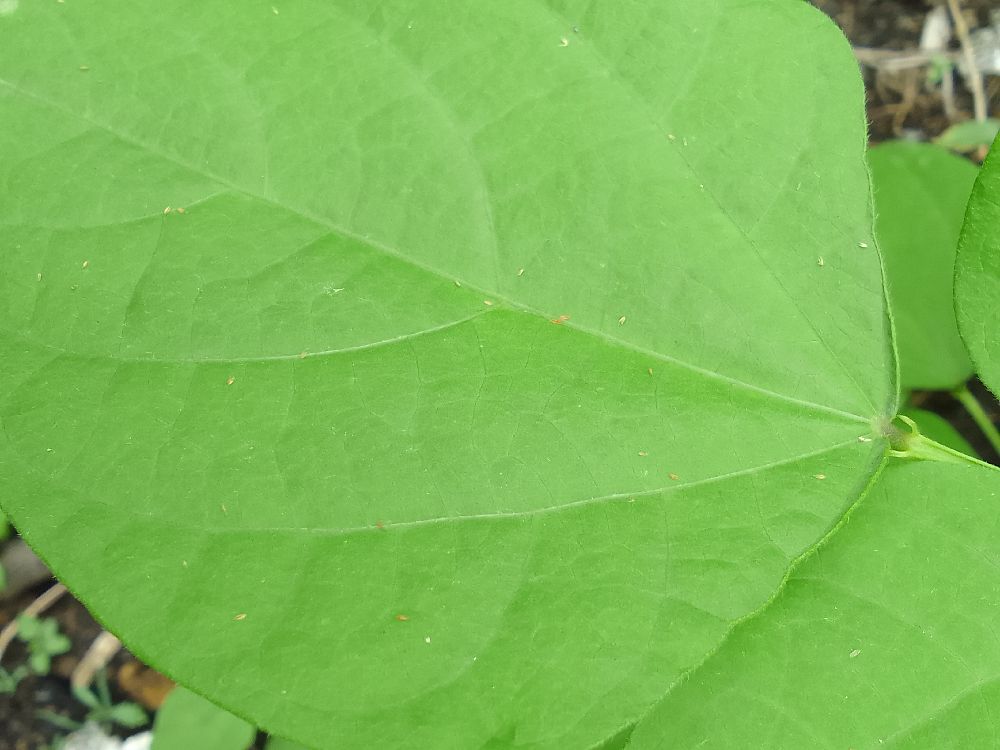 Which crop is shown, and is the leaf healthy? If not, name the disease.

common bean, healthy
